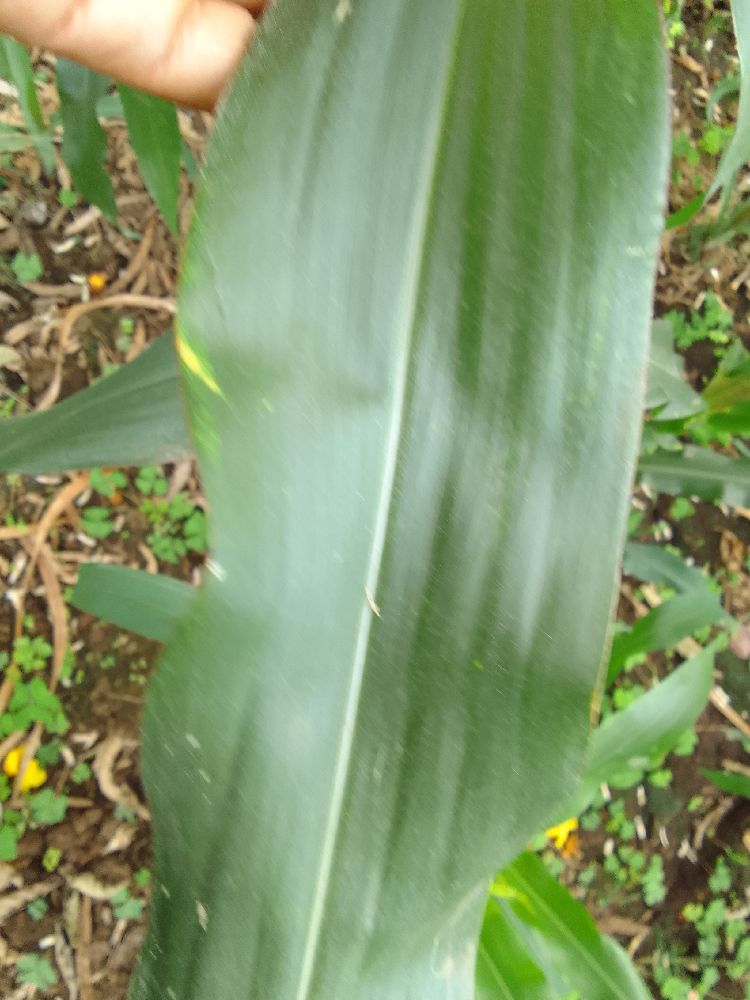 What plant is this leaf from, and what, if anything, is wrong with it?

maize, healthy
